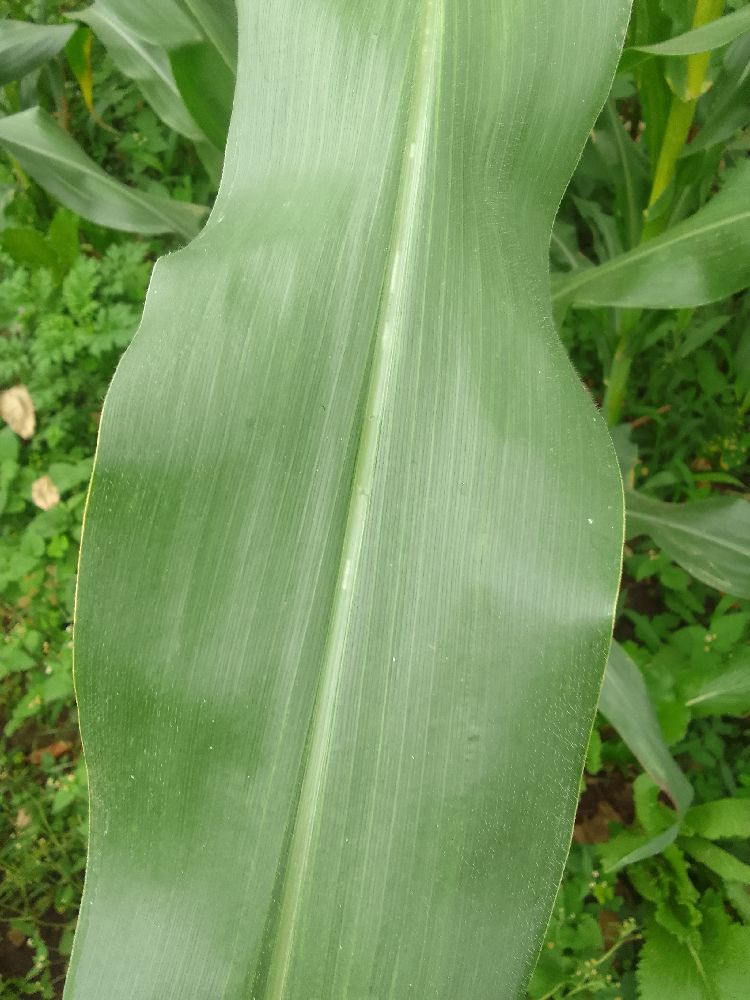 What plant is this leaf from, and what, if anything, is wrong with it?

maize, healthy
